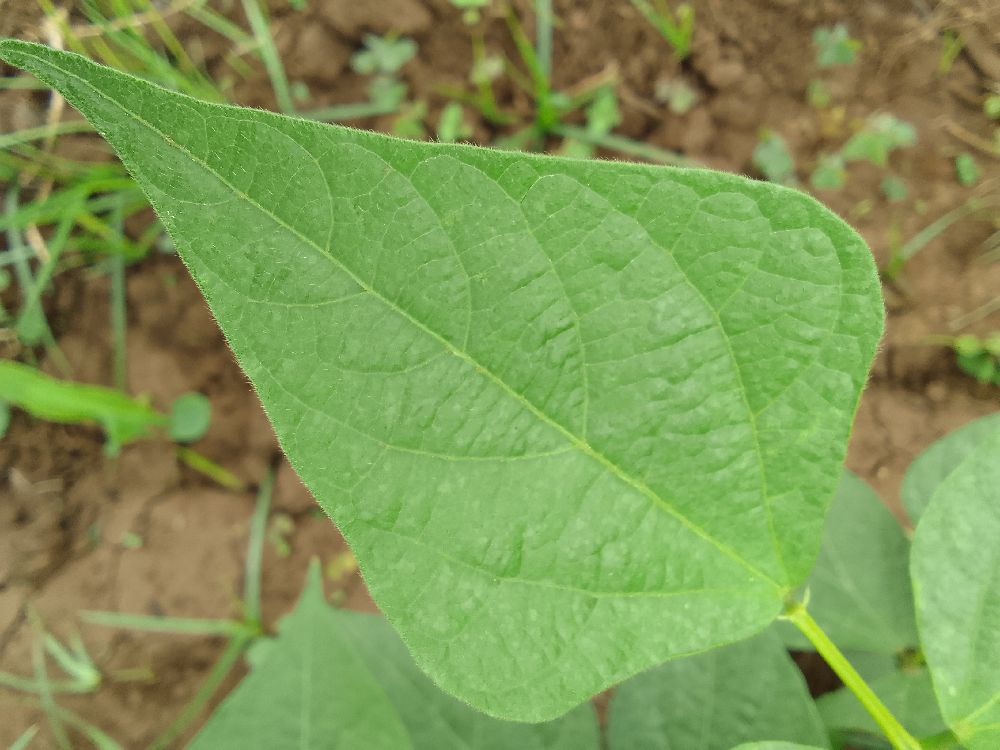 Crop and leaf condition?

maize, healthy
